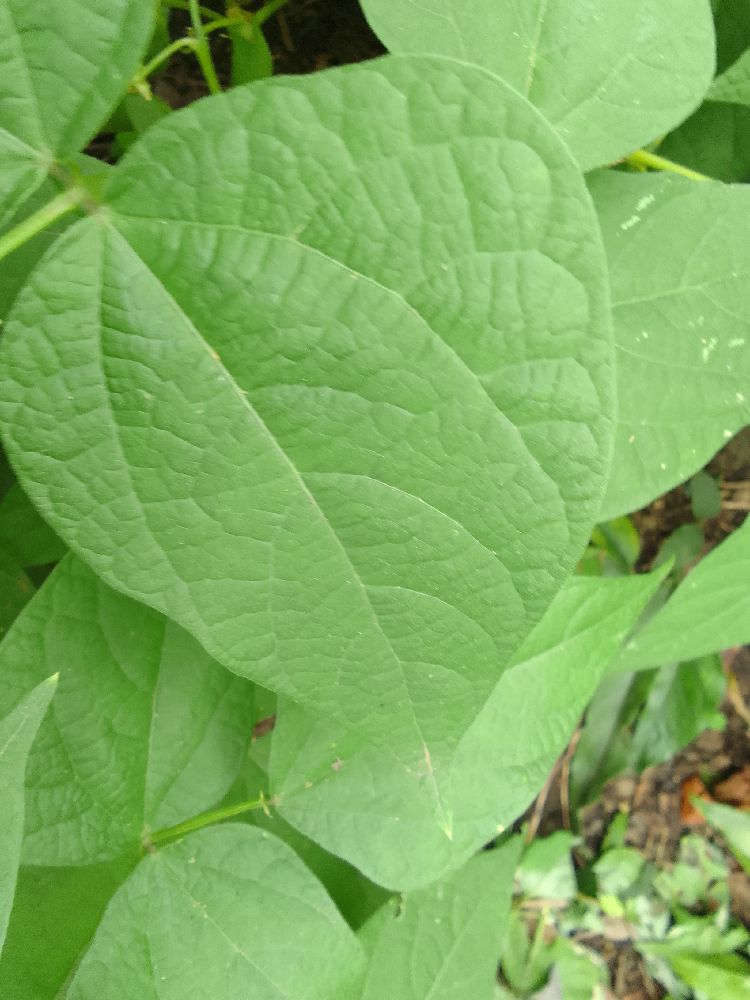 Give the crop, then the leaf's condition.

common bean, healthy
